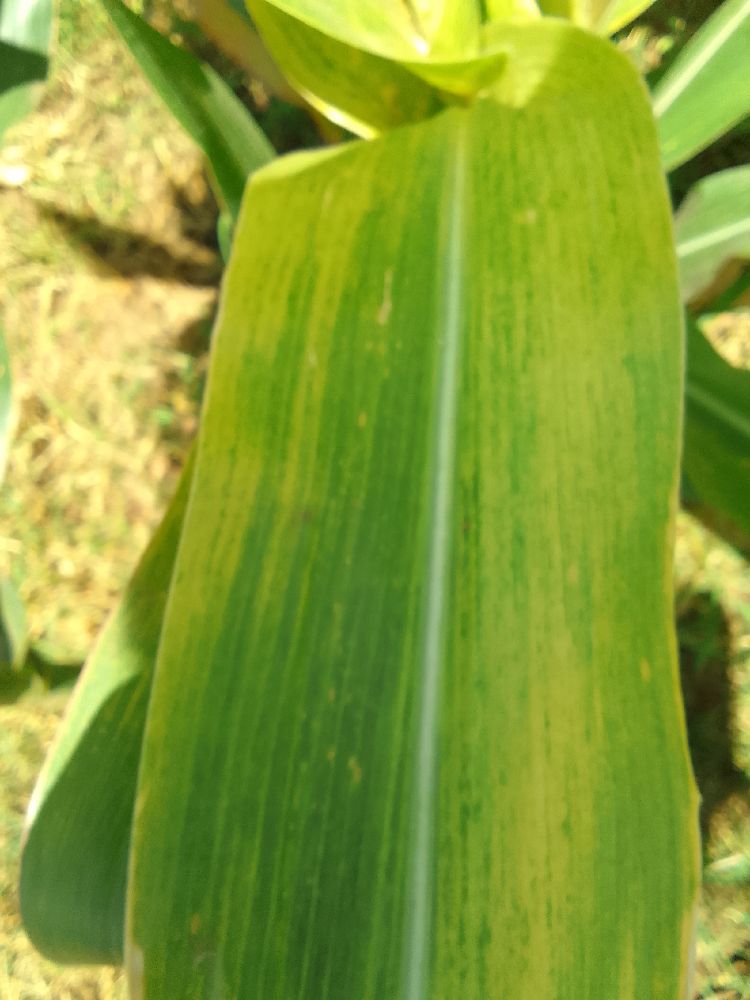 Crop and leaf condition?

maize, maize lethal necrosis
